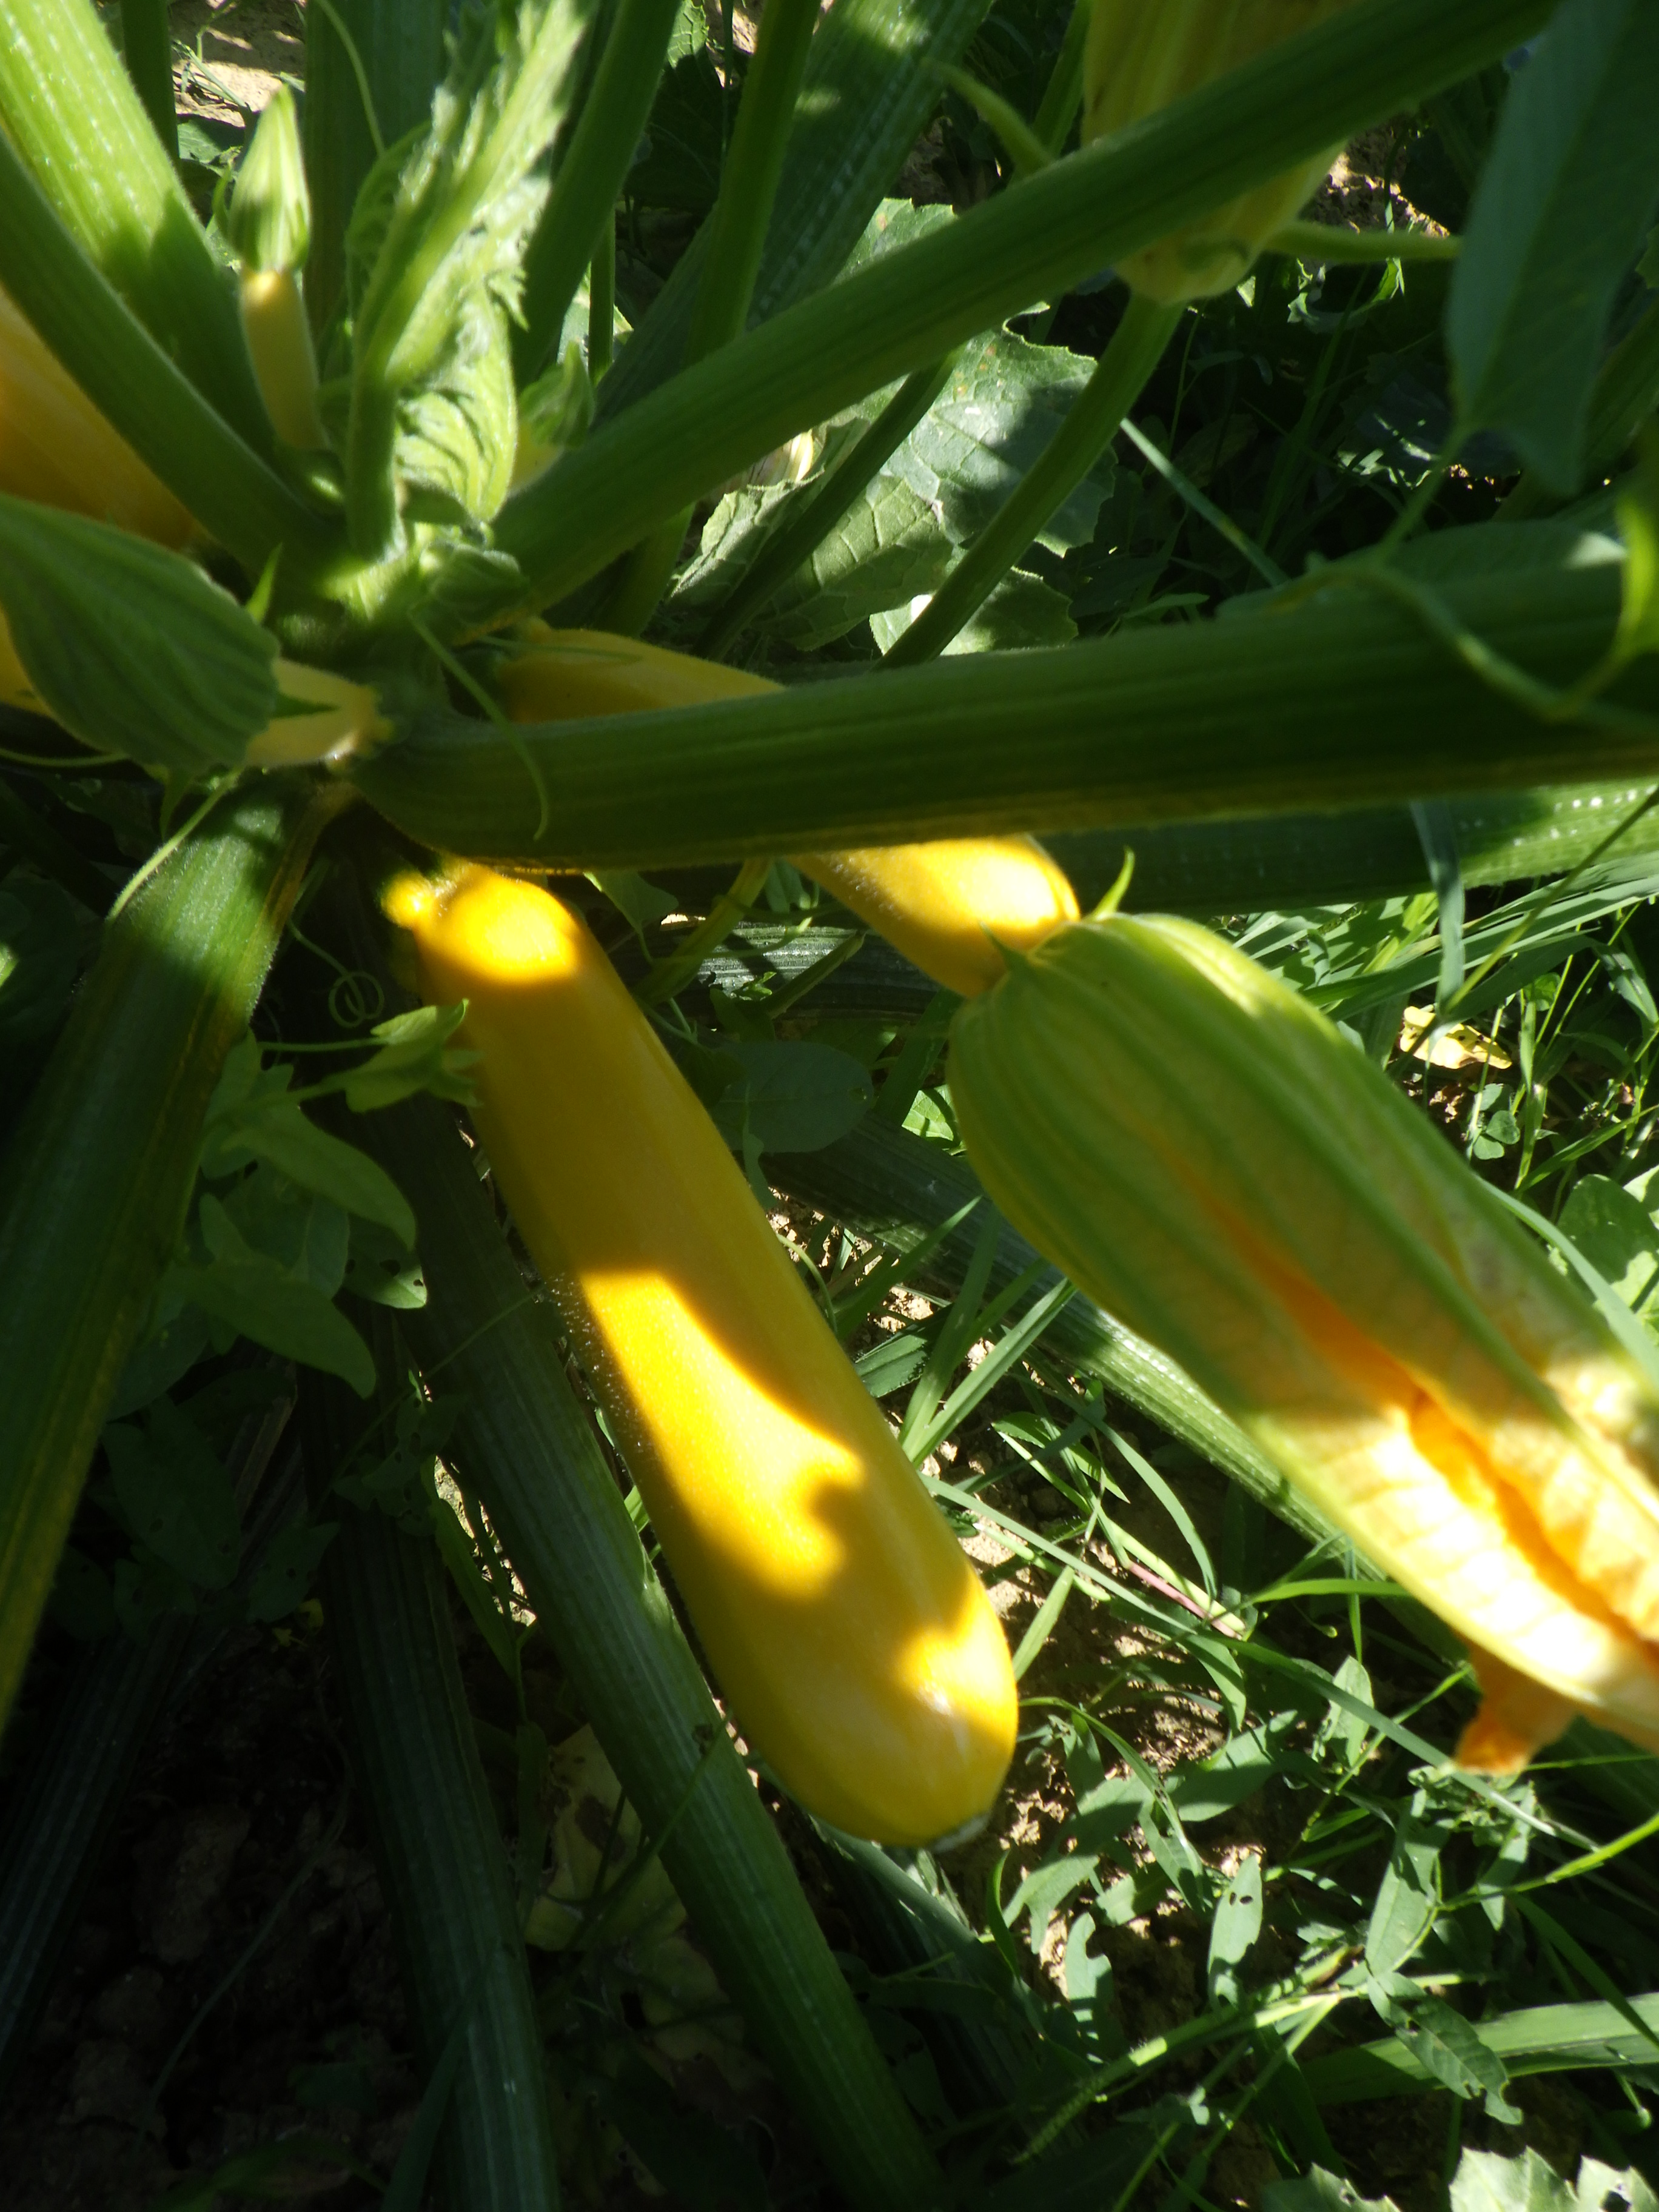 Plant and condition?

zucchini, weevil
